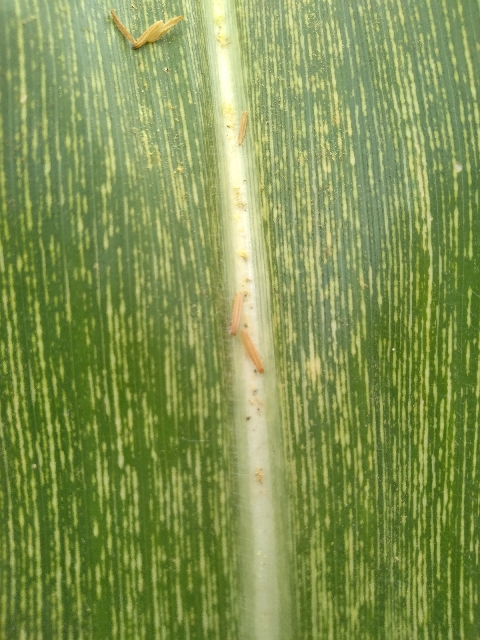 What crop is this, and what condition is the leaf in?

maize, maize streak virus
